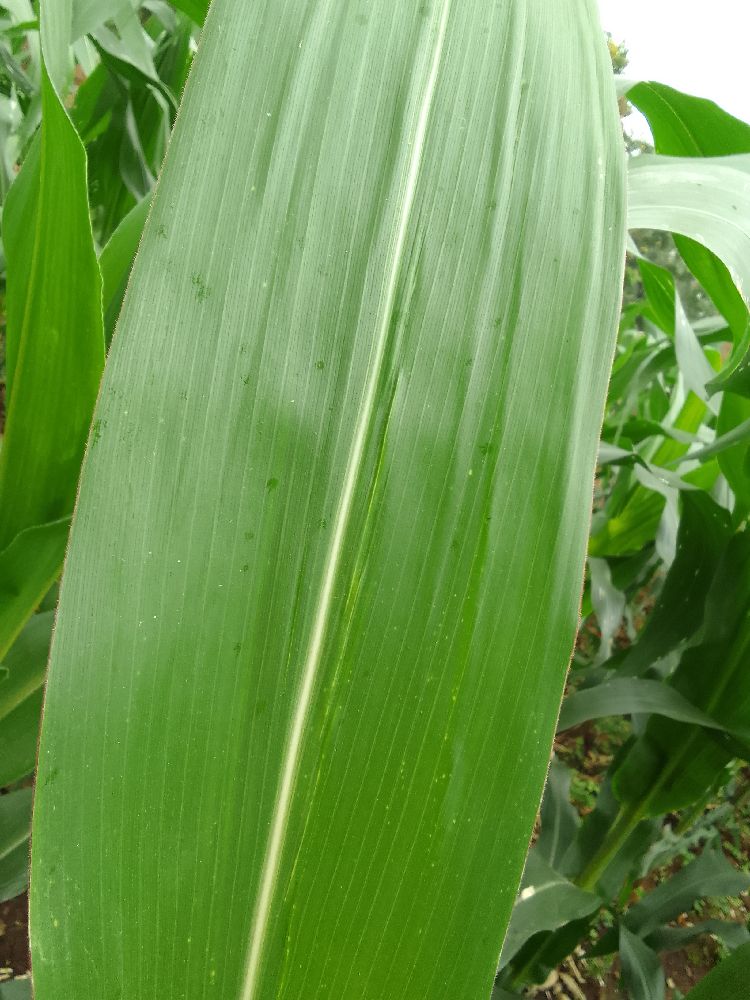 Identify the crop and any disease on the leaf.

maize, healthy
